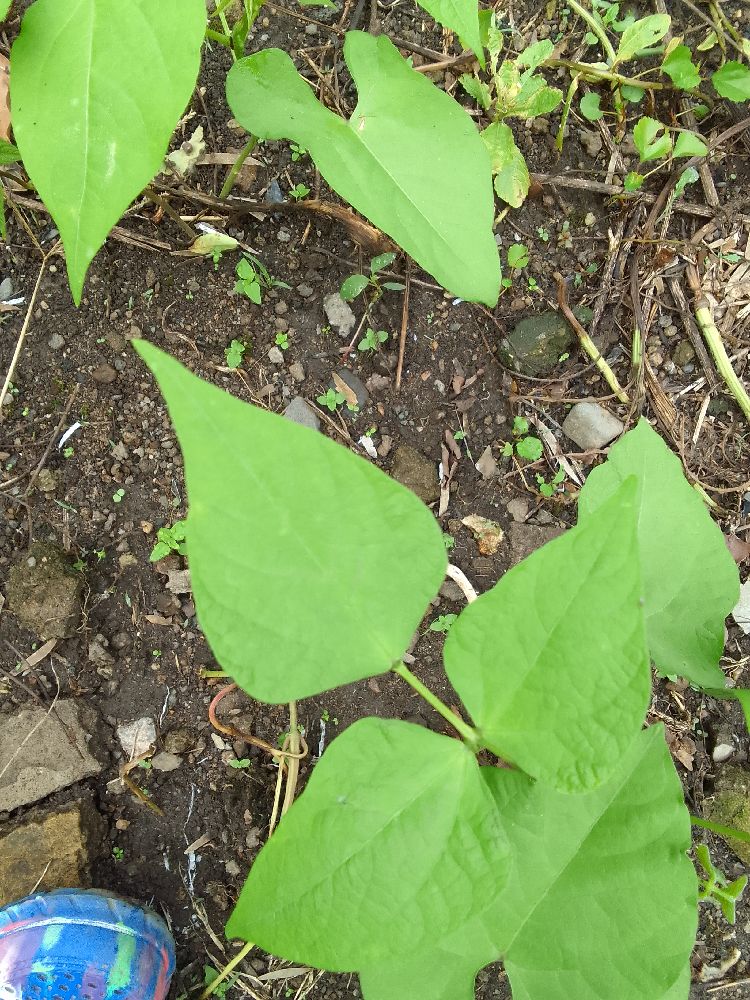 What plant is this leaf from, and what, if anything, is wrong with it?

common bean, healthy
